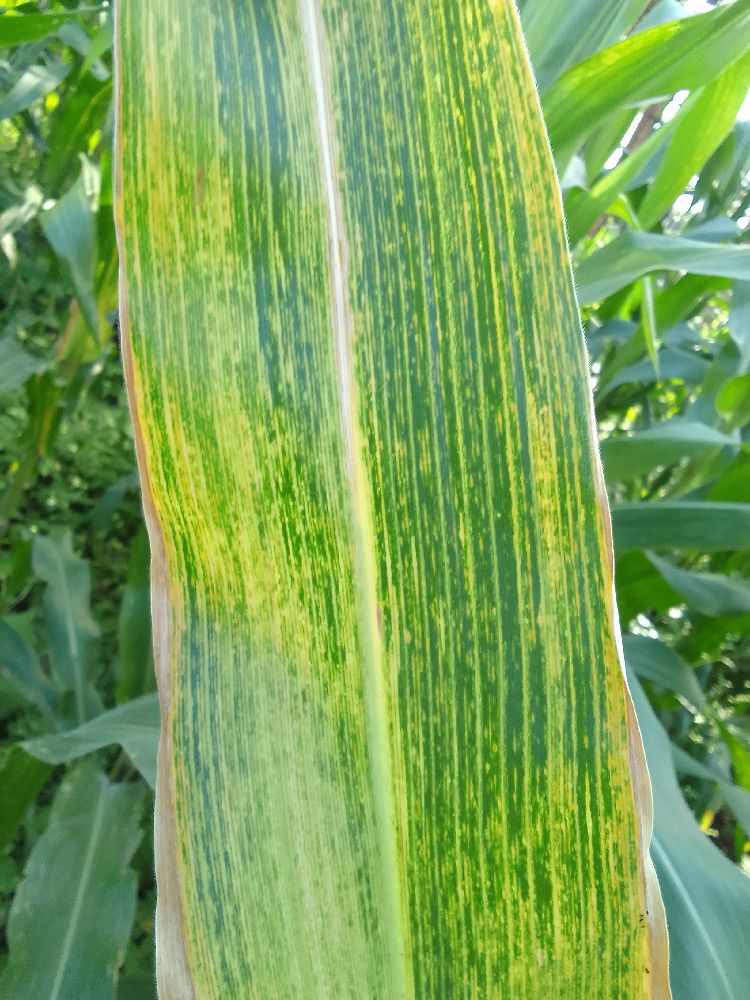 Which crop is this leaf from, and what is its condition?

maize, maize lethal necrosis
